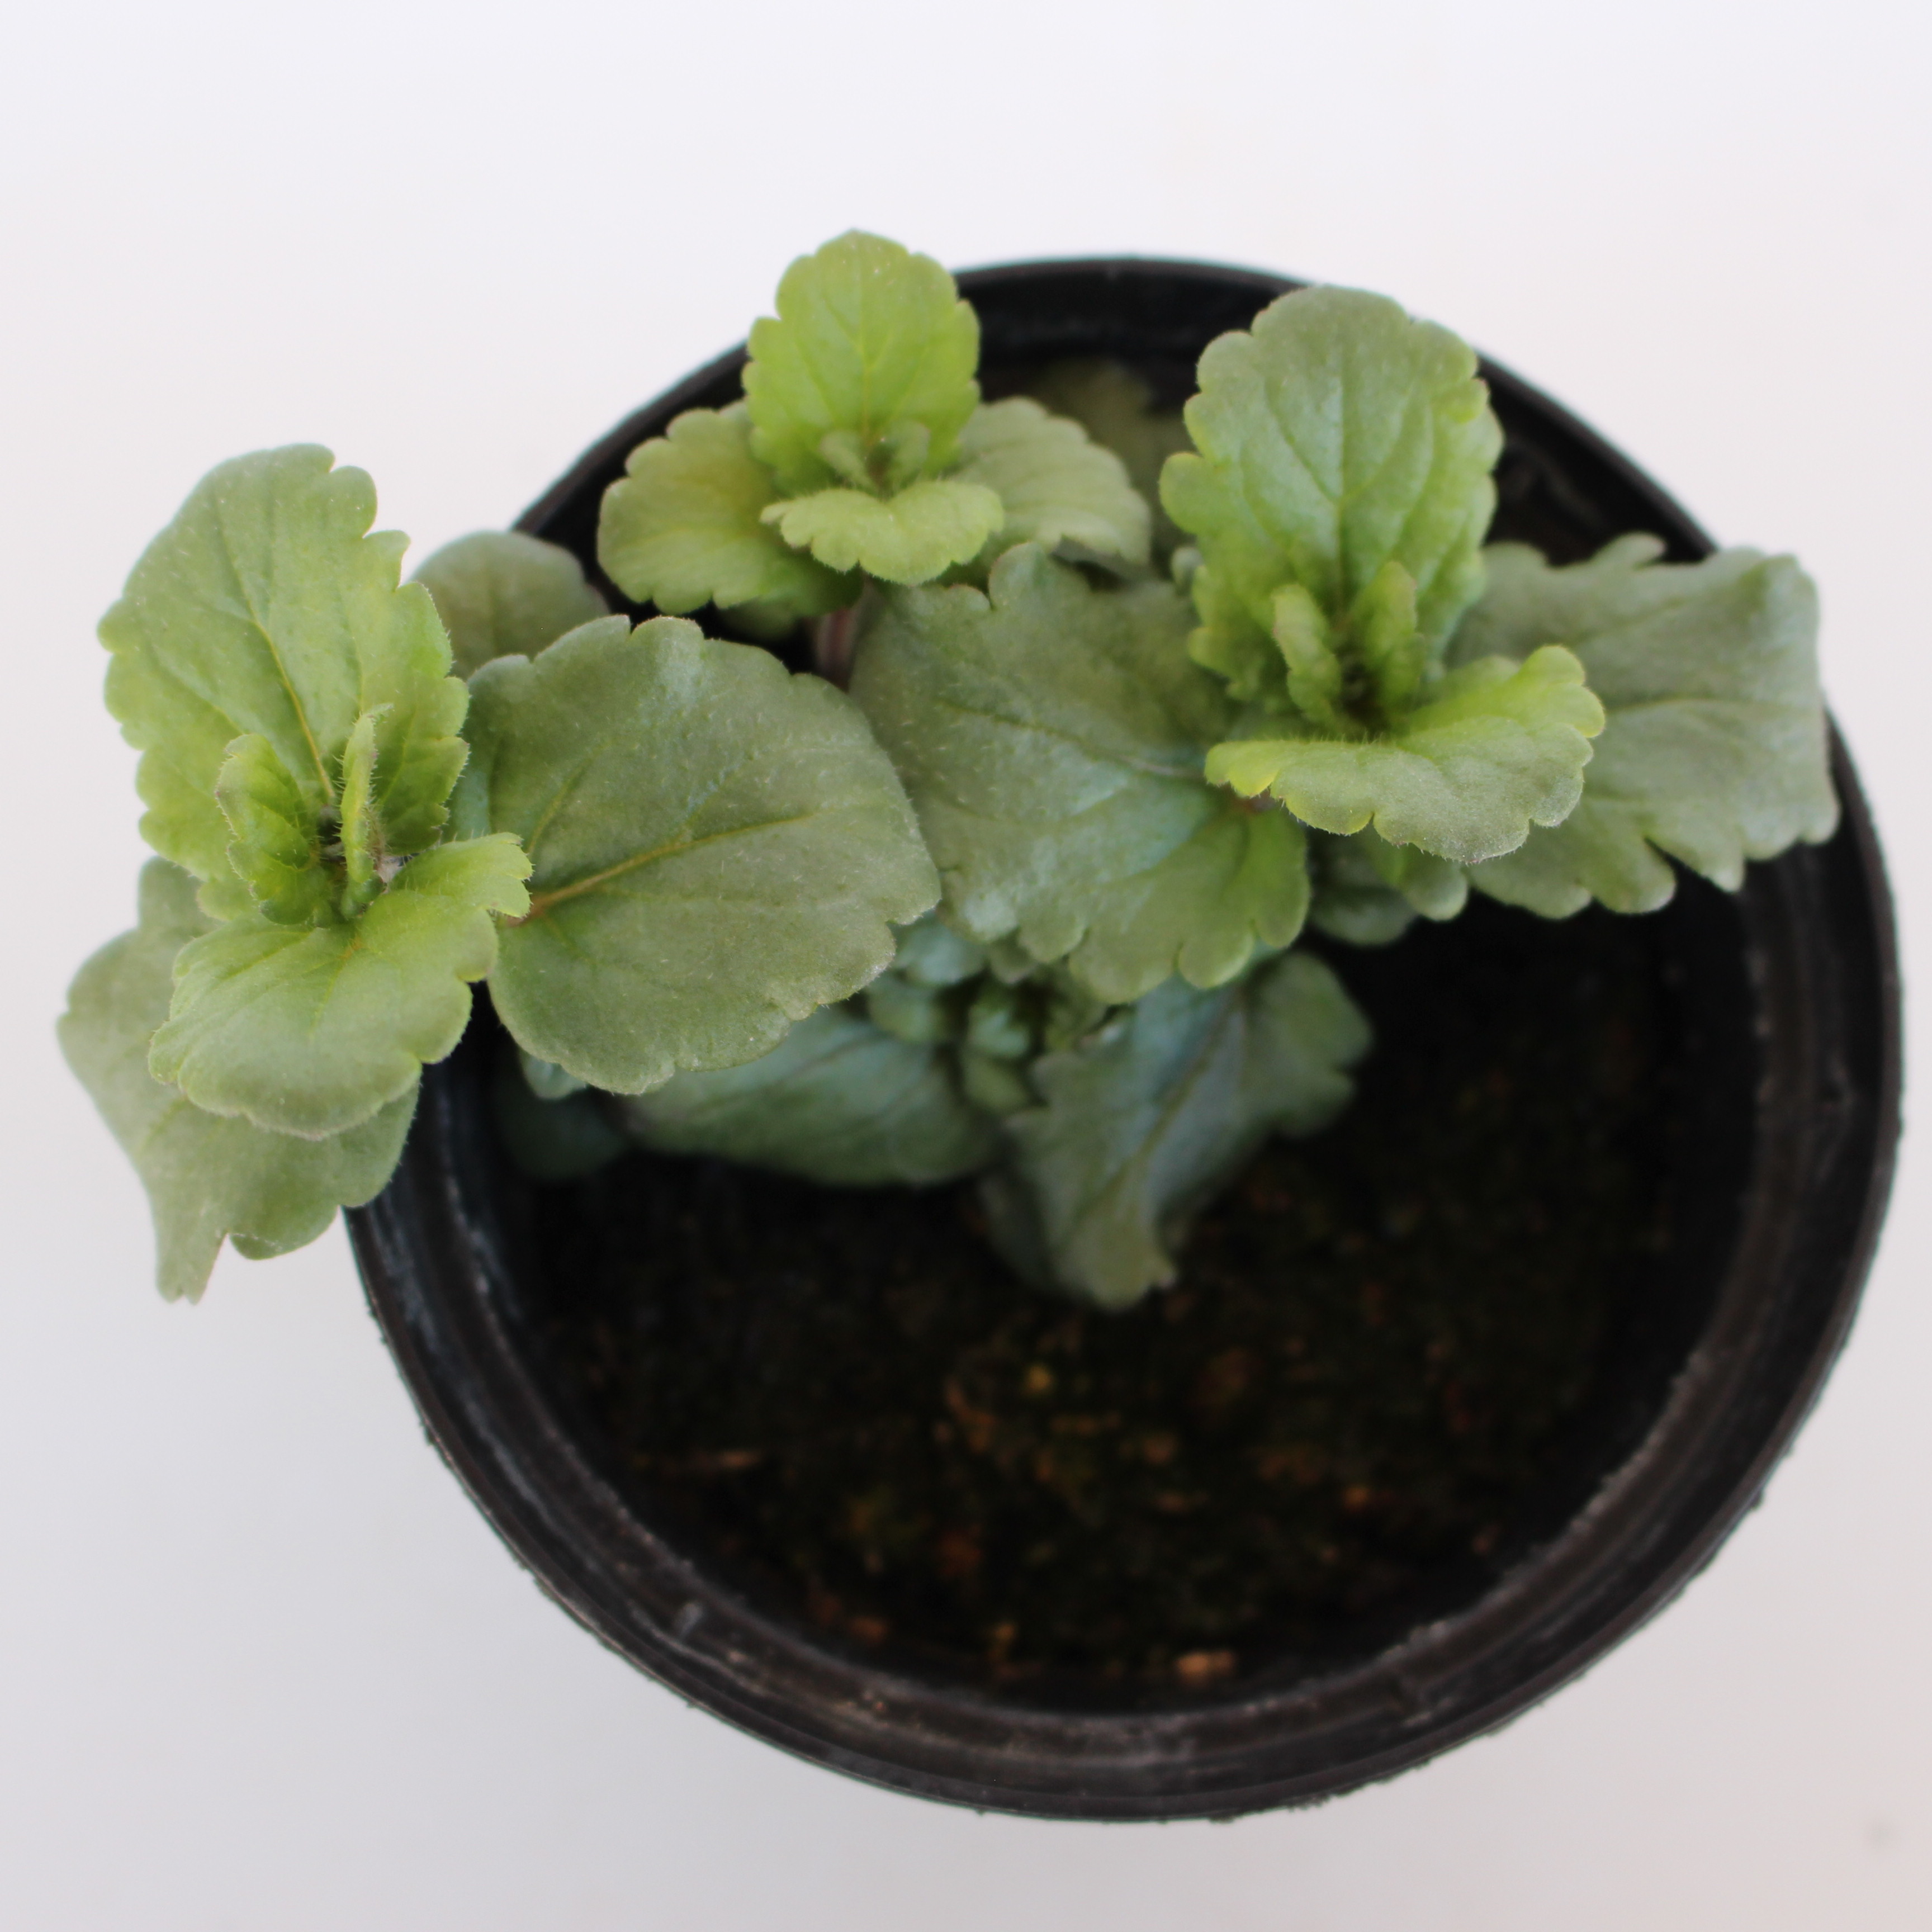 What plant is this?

Veronica persica
